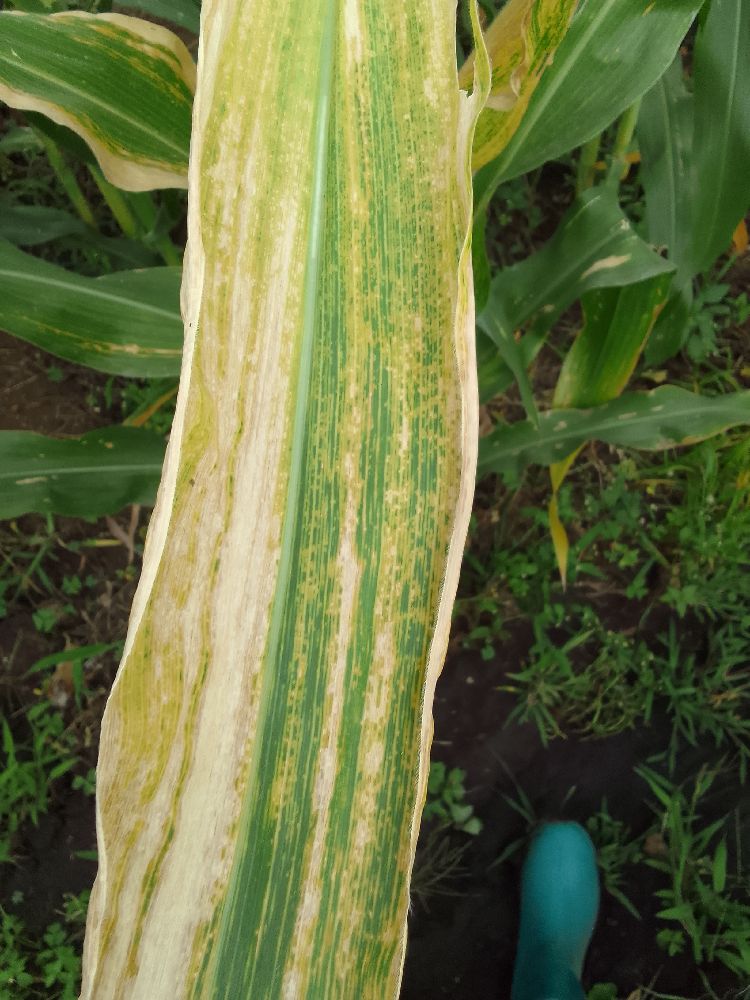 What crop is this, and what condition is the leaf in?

maize, maize lethal necrosis
